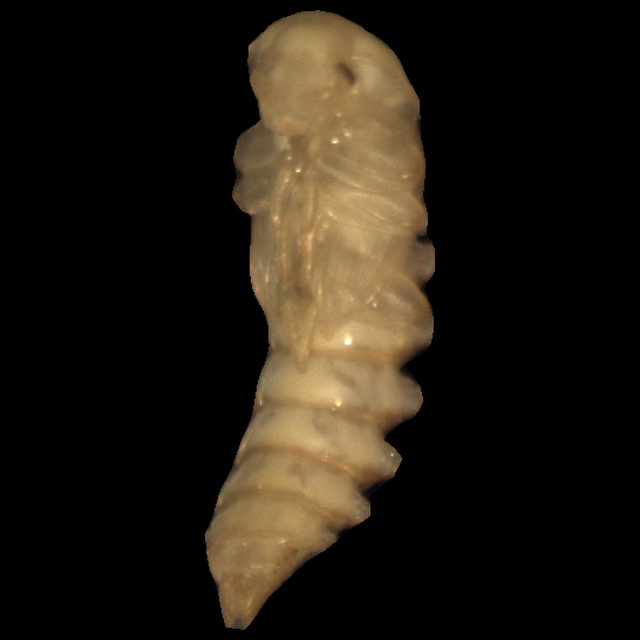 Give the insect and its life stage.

mealworm pupa
